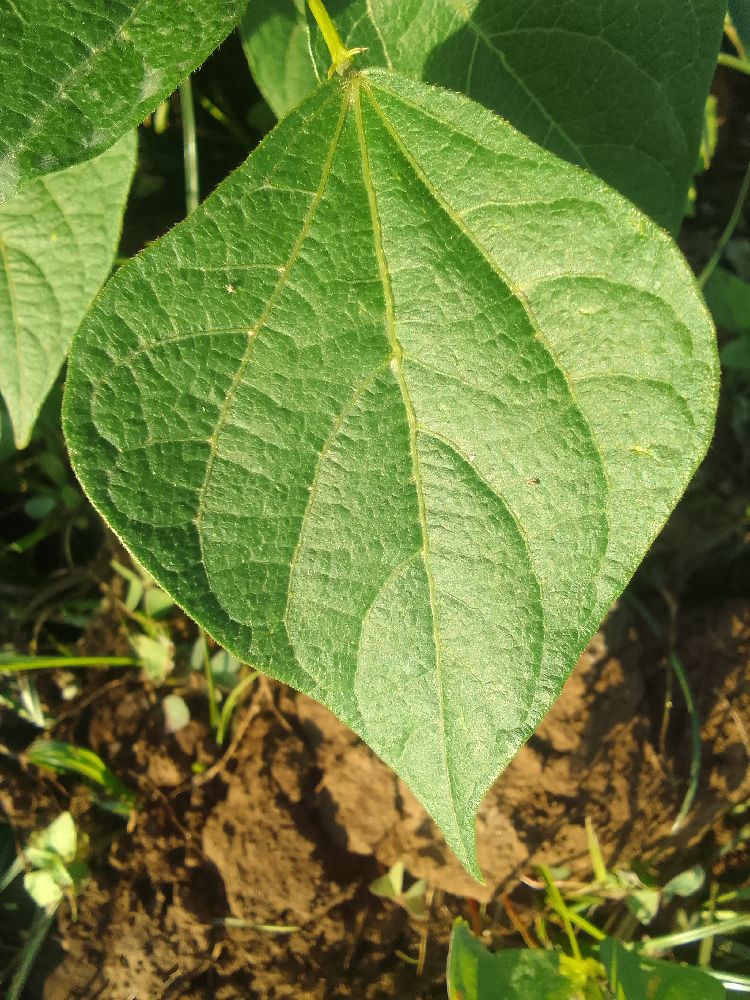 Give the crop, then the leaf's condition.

common bean, healthy
